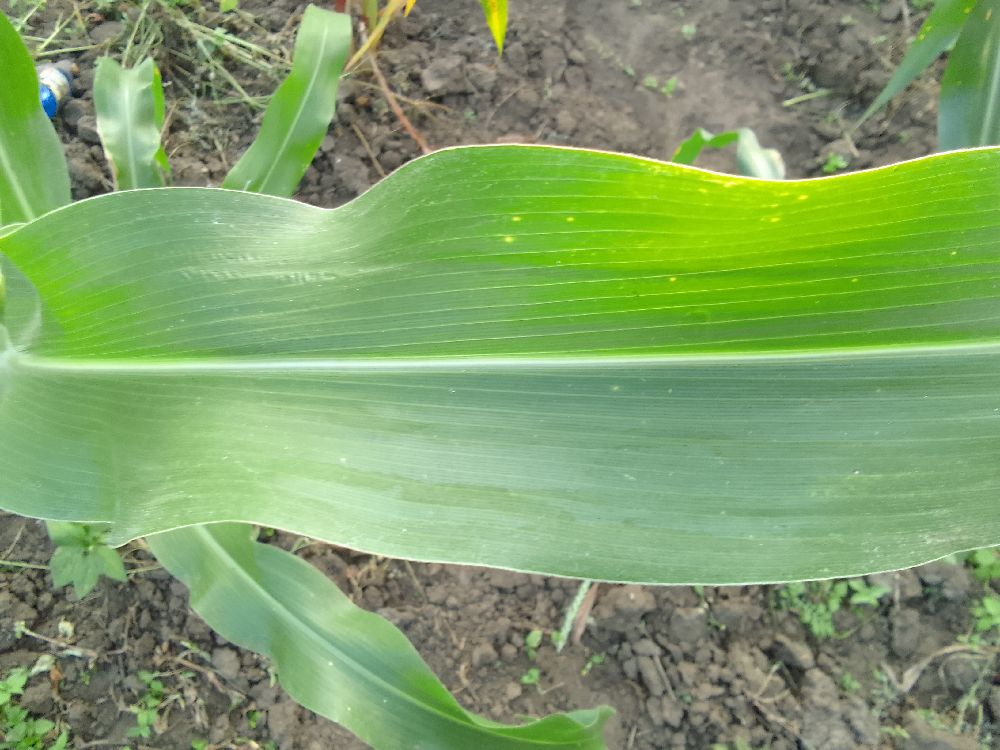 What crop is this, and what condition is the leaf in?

maize, healthy
